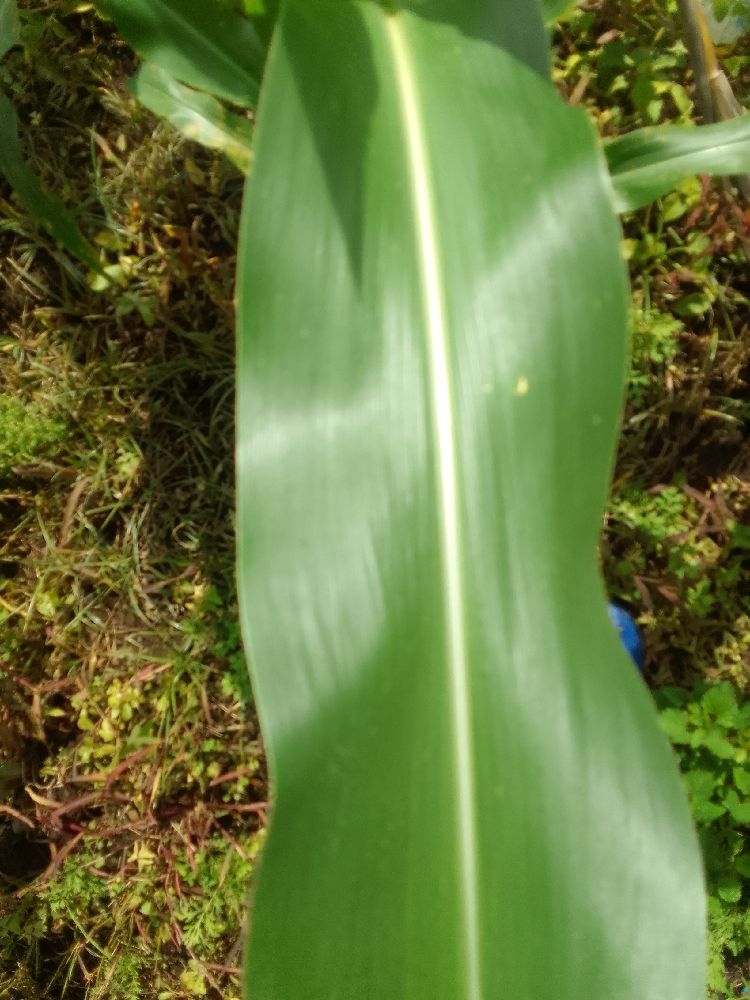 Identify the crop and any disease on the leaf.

maize, healthy
